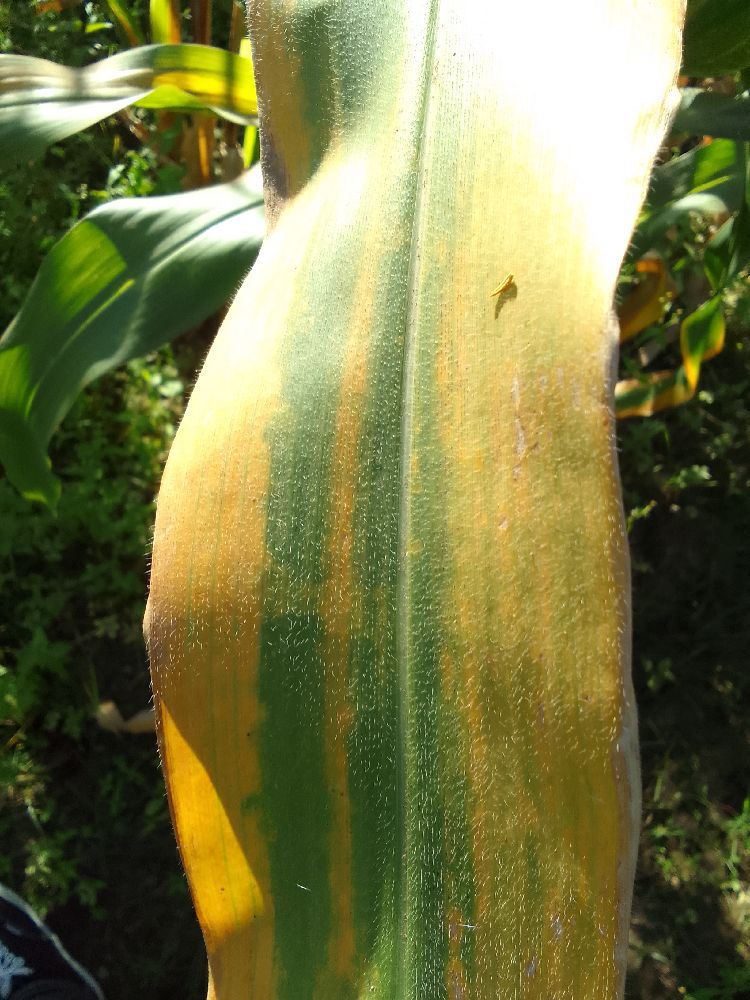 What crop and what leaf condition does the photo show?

maize, maize lethal necrosis
